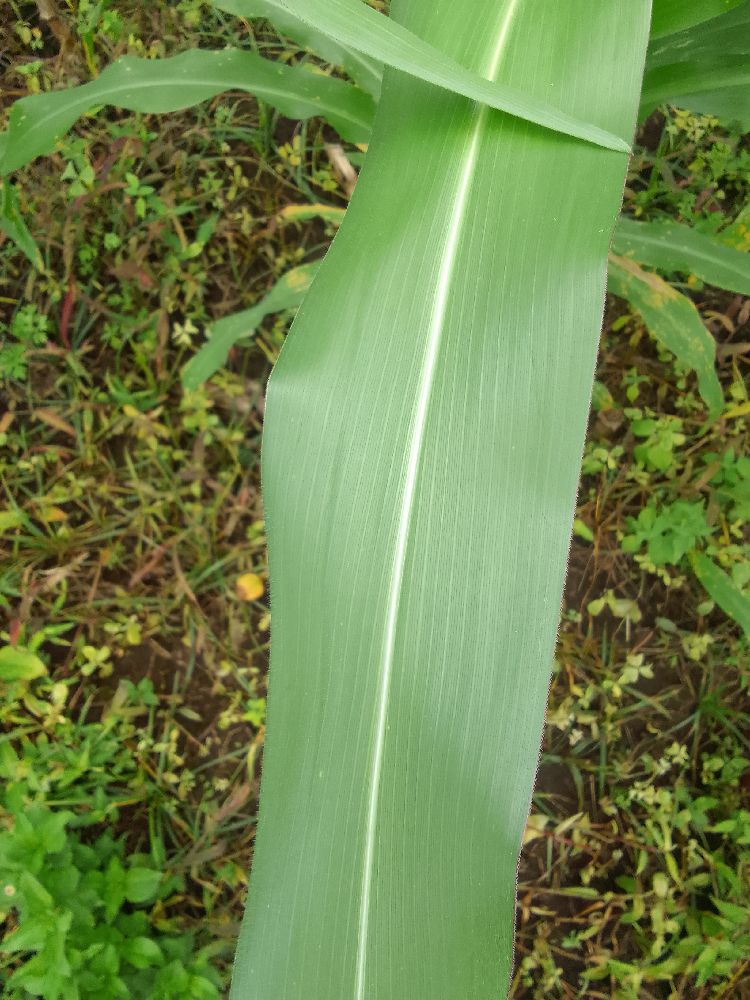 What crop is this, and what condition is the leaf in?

maize, healthy
